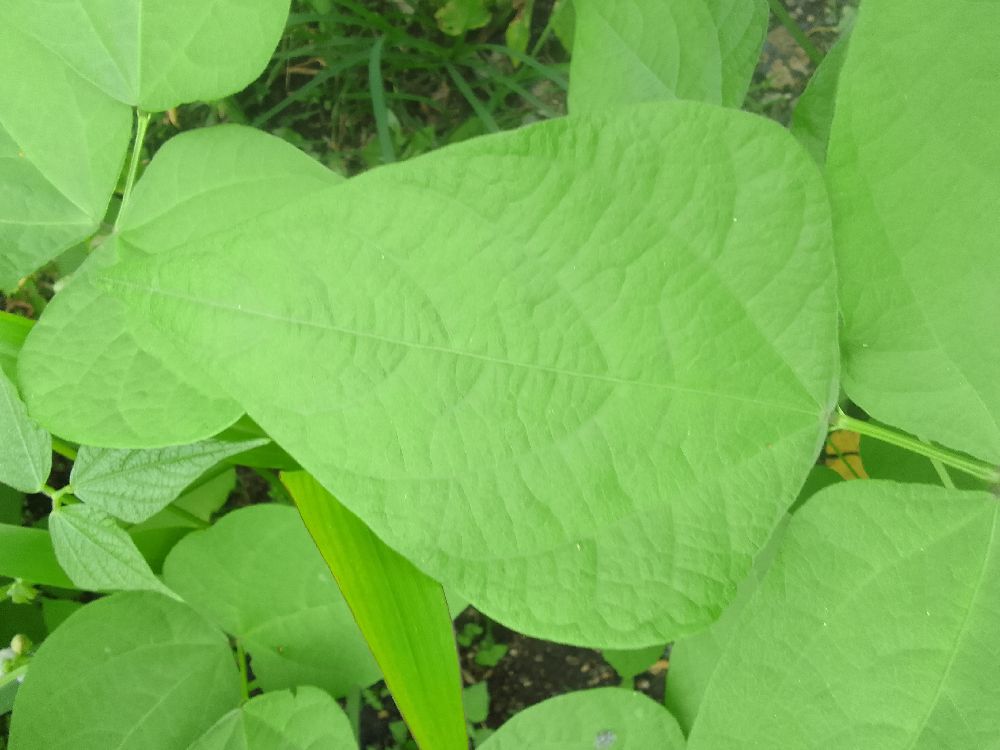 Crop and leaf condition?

common bean, healthy
